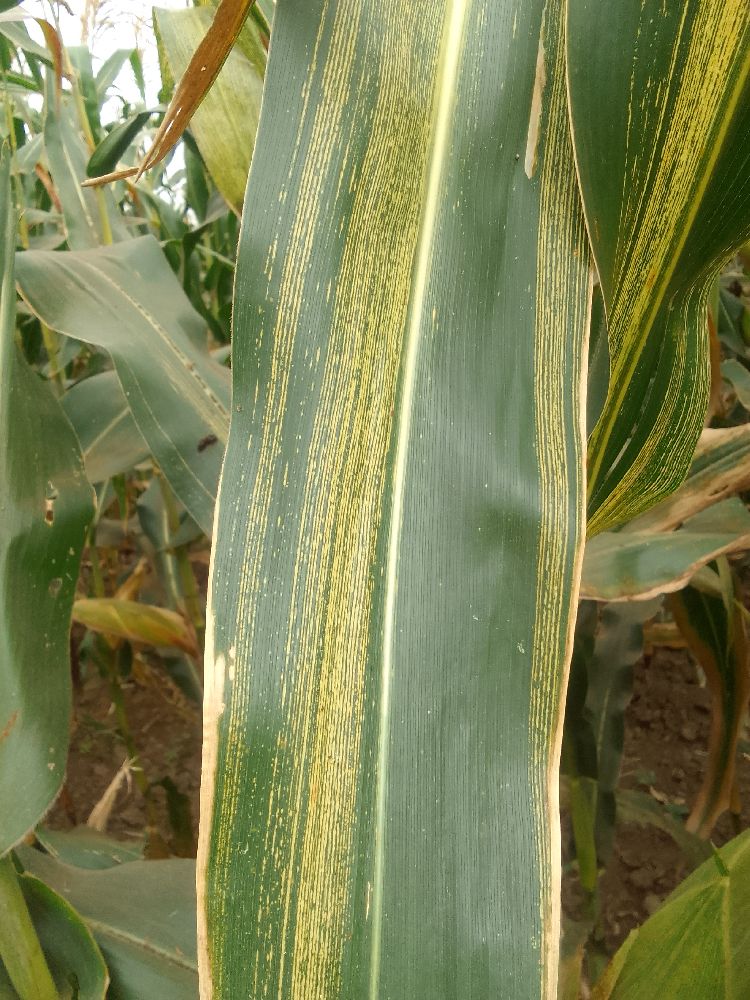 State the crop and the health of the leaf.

maize, maize streak virus
